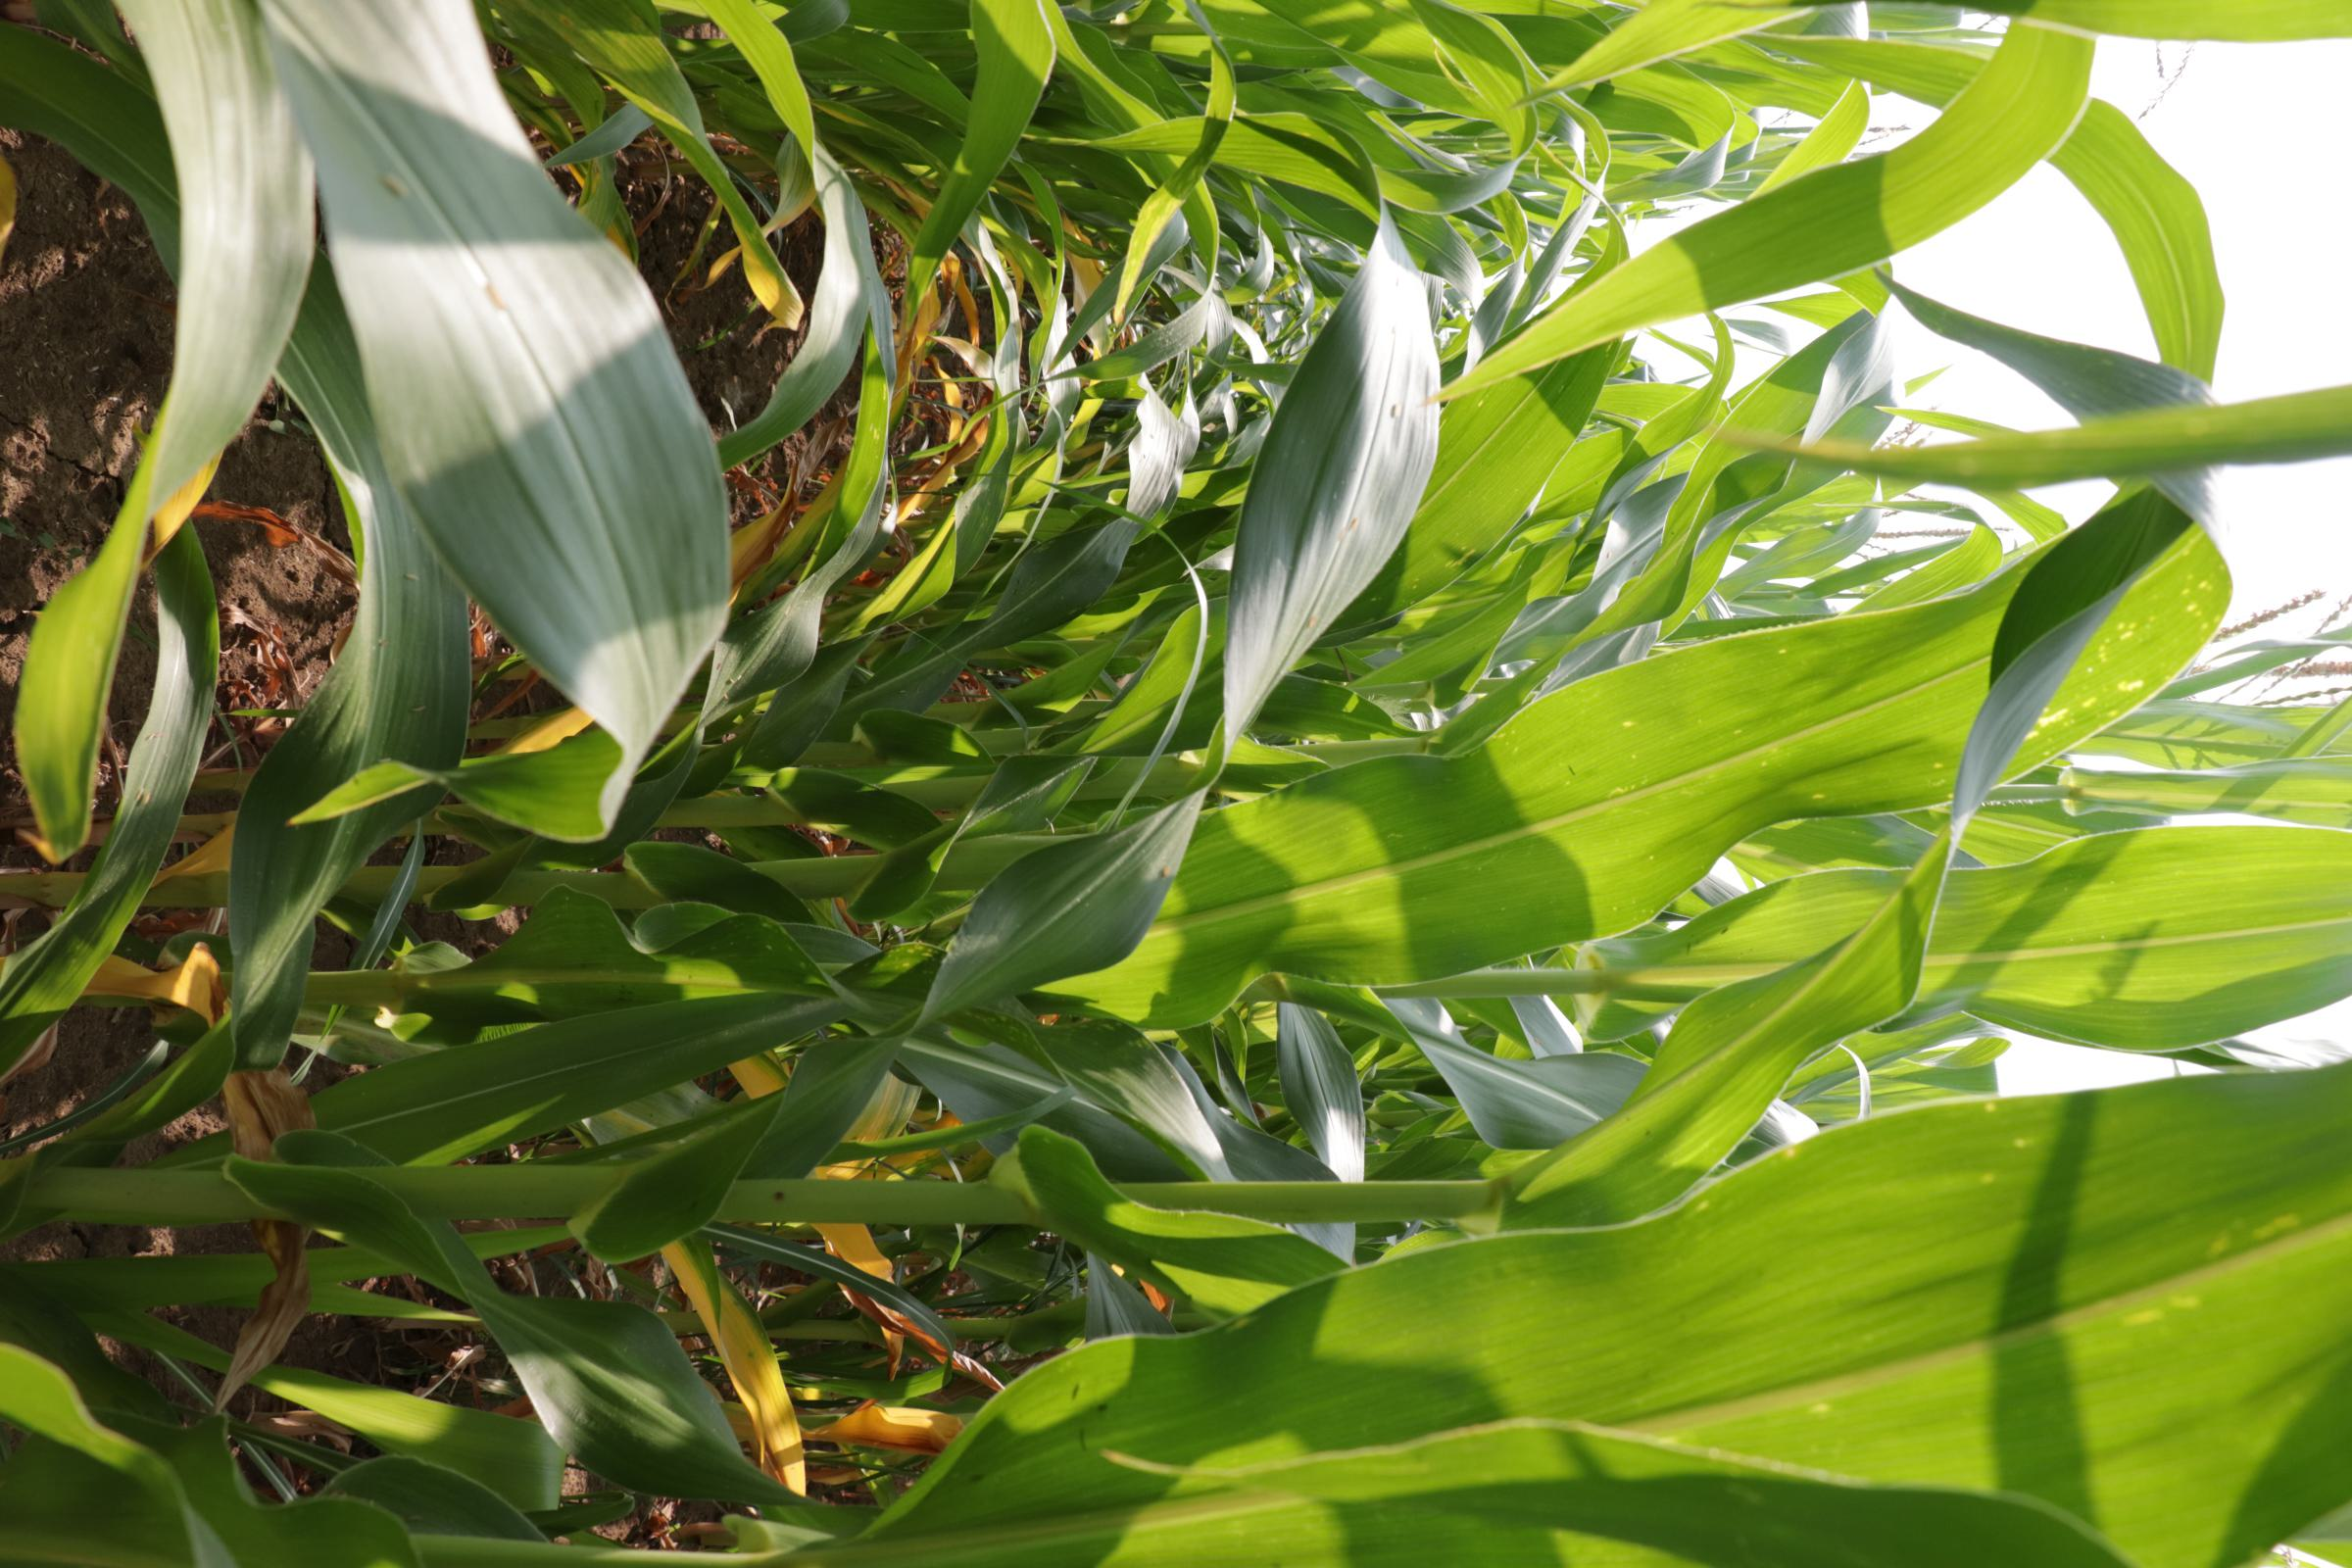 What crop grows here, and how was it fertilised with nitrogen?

maize, no added nitrogen
